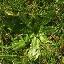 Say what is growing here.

structured weed
